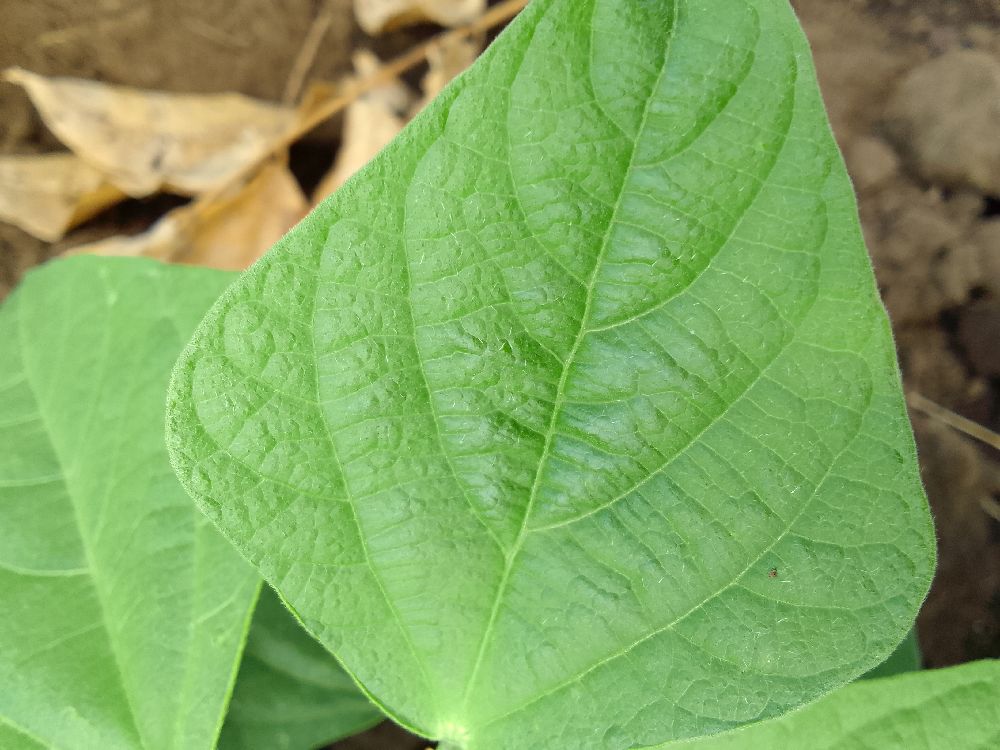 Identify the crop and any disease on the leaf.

common bean, healthy
